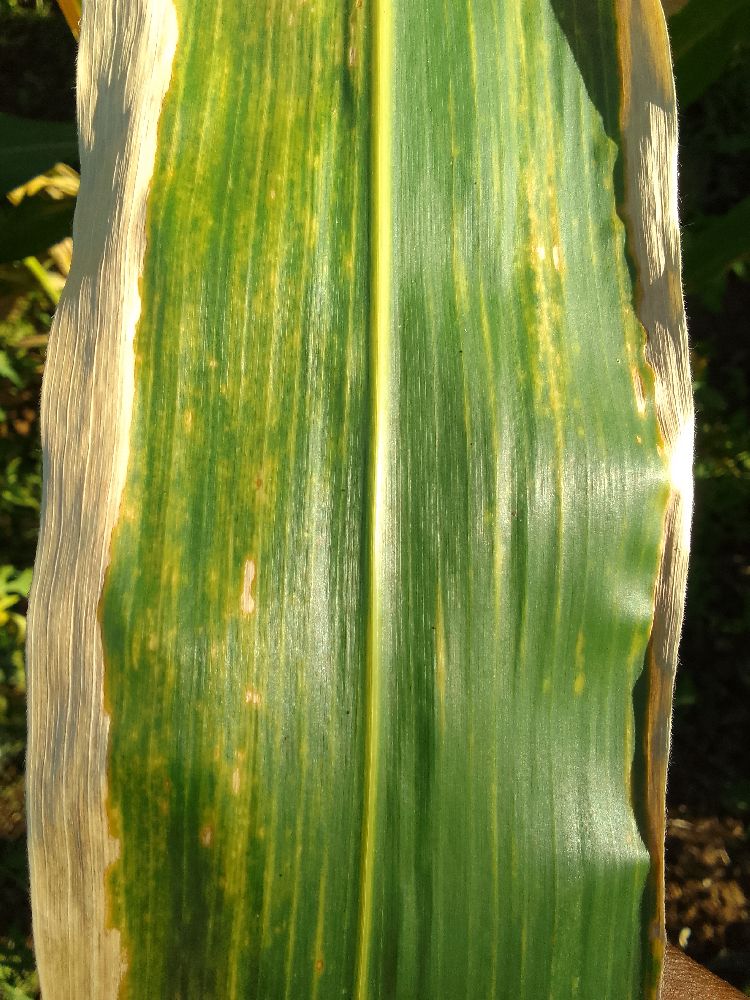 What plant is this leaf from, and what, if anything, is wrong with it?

maize, maize lethal necrosis
